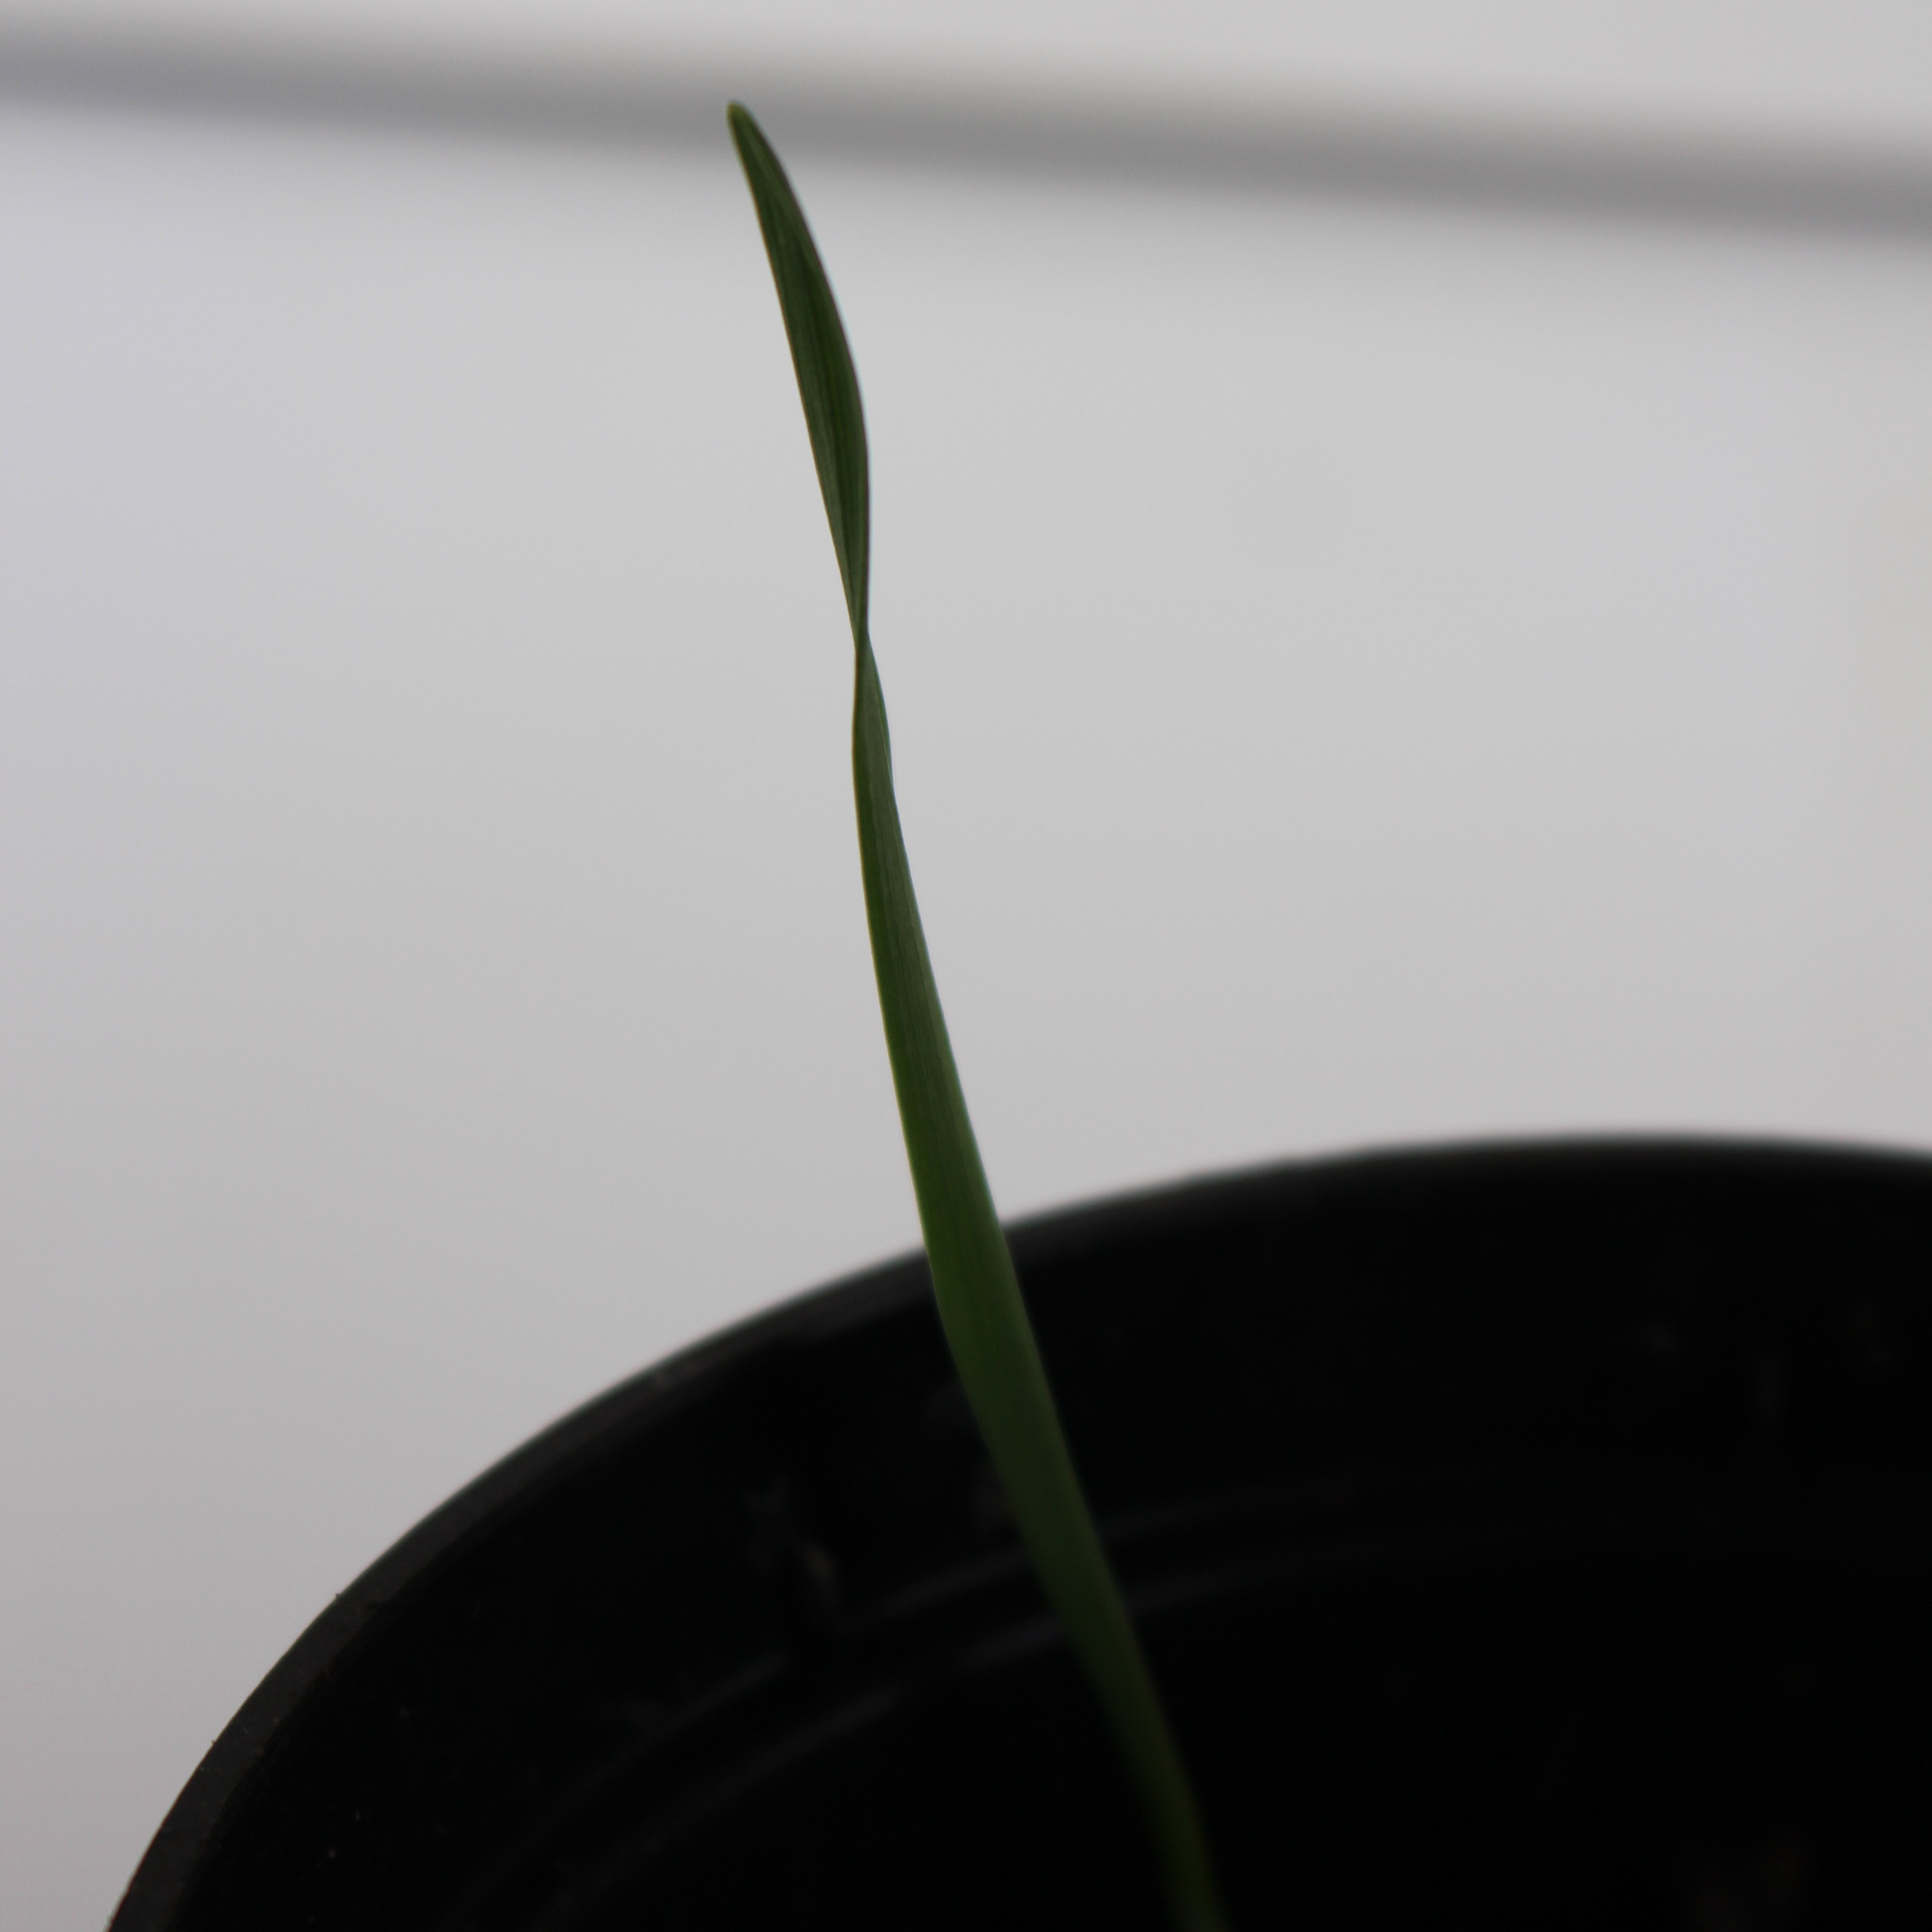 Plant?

Avena sterilis
